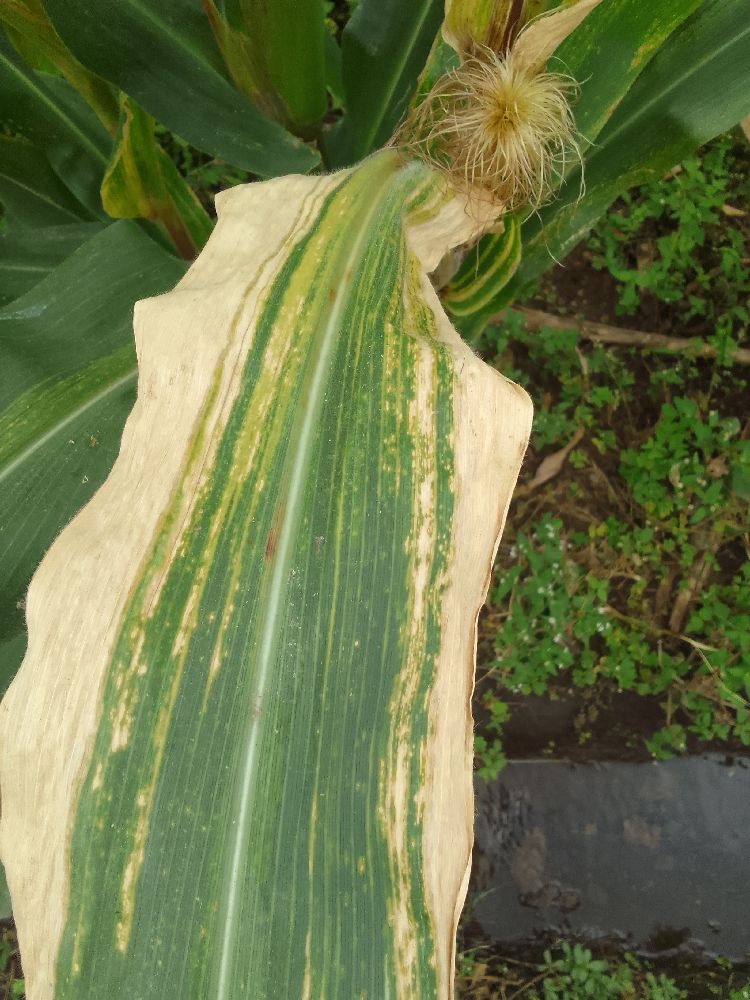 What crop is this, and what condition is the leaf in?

maize, maize lethal necrosis
